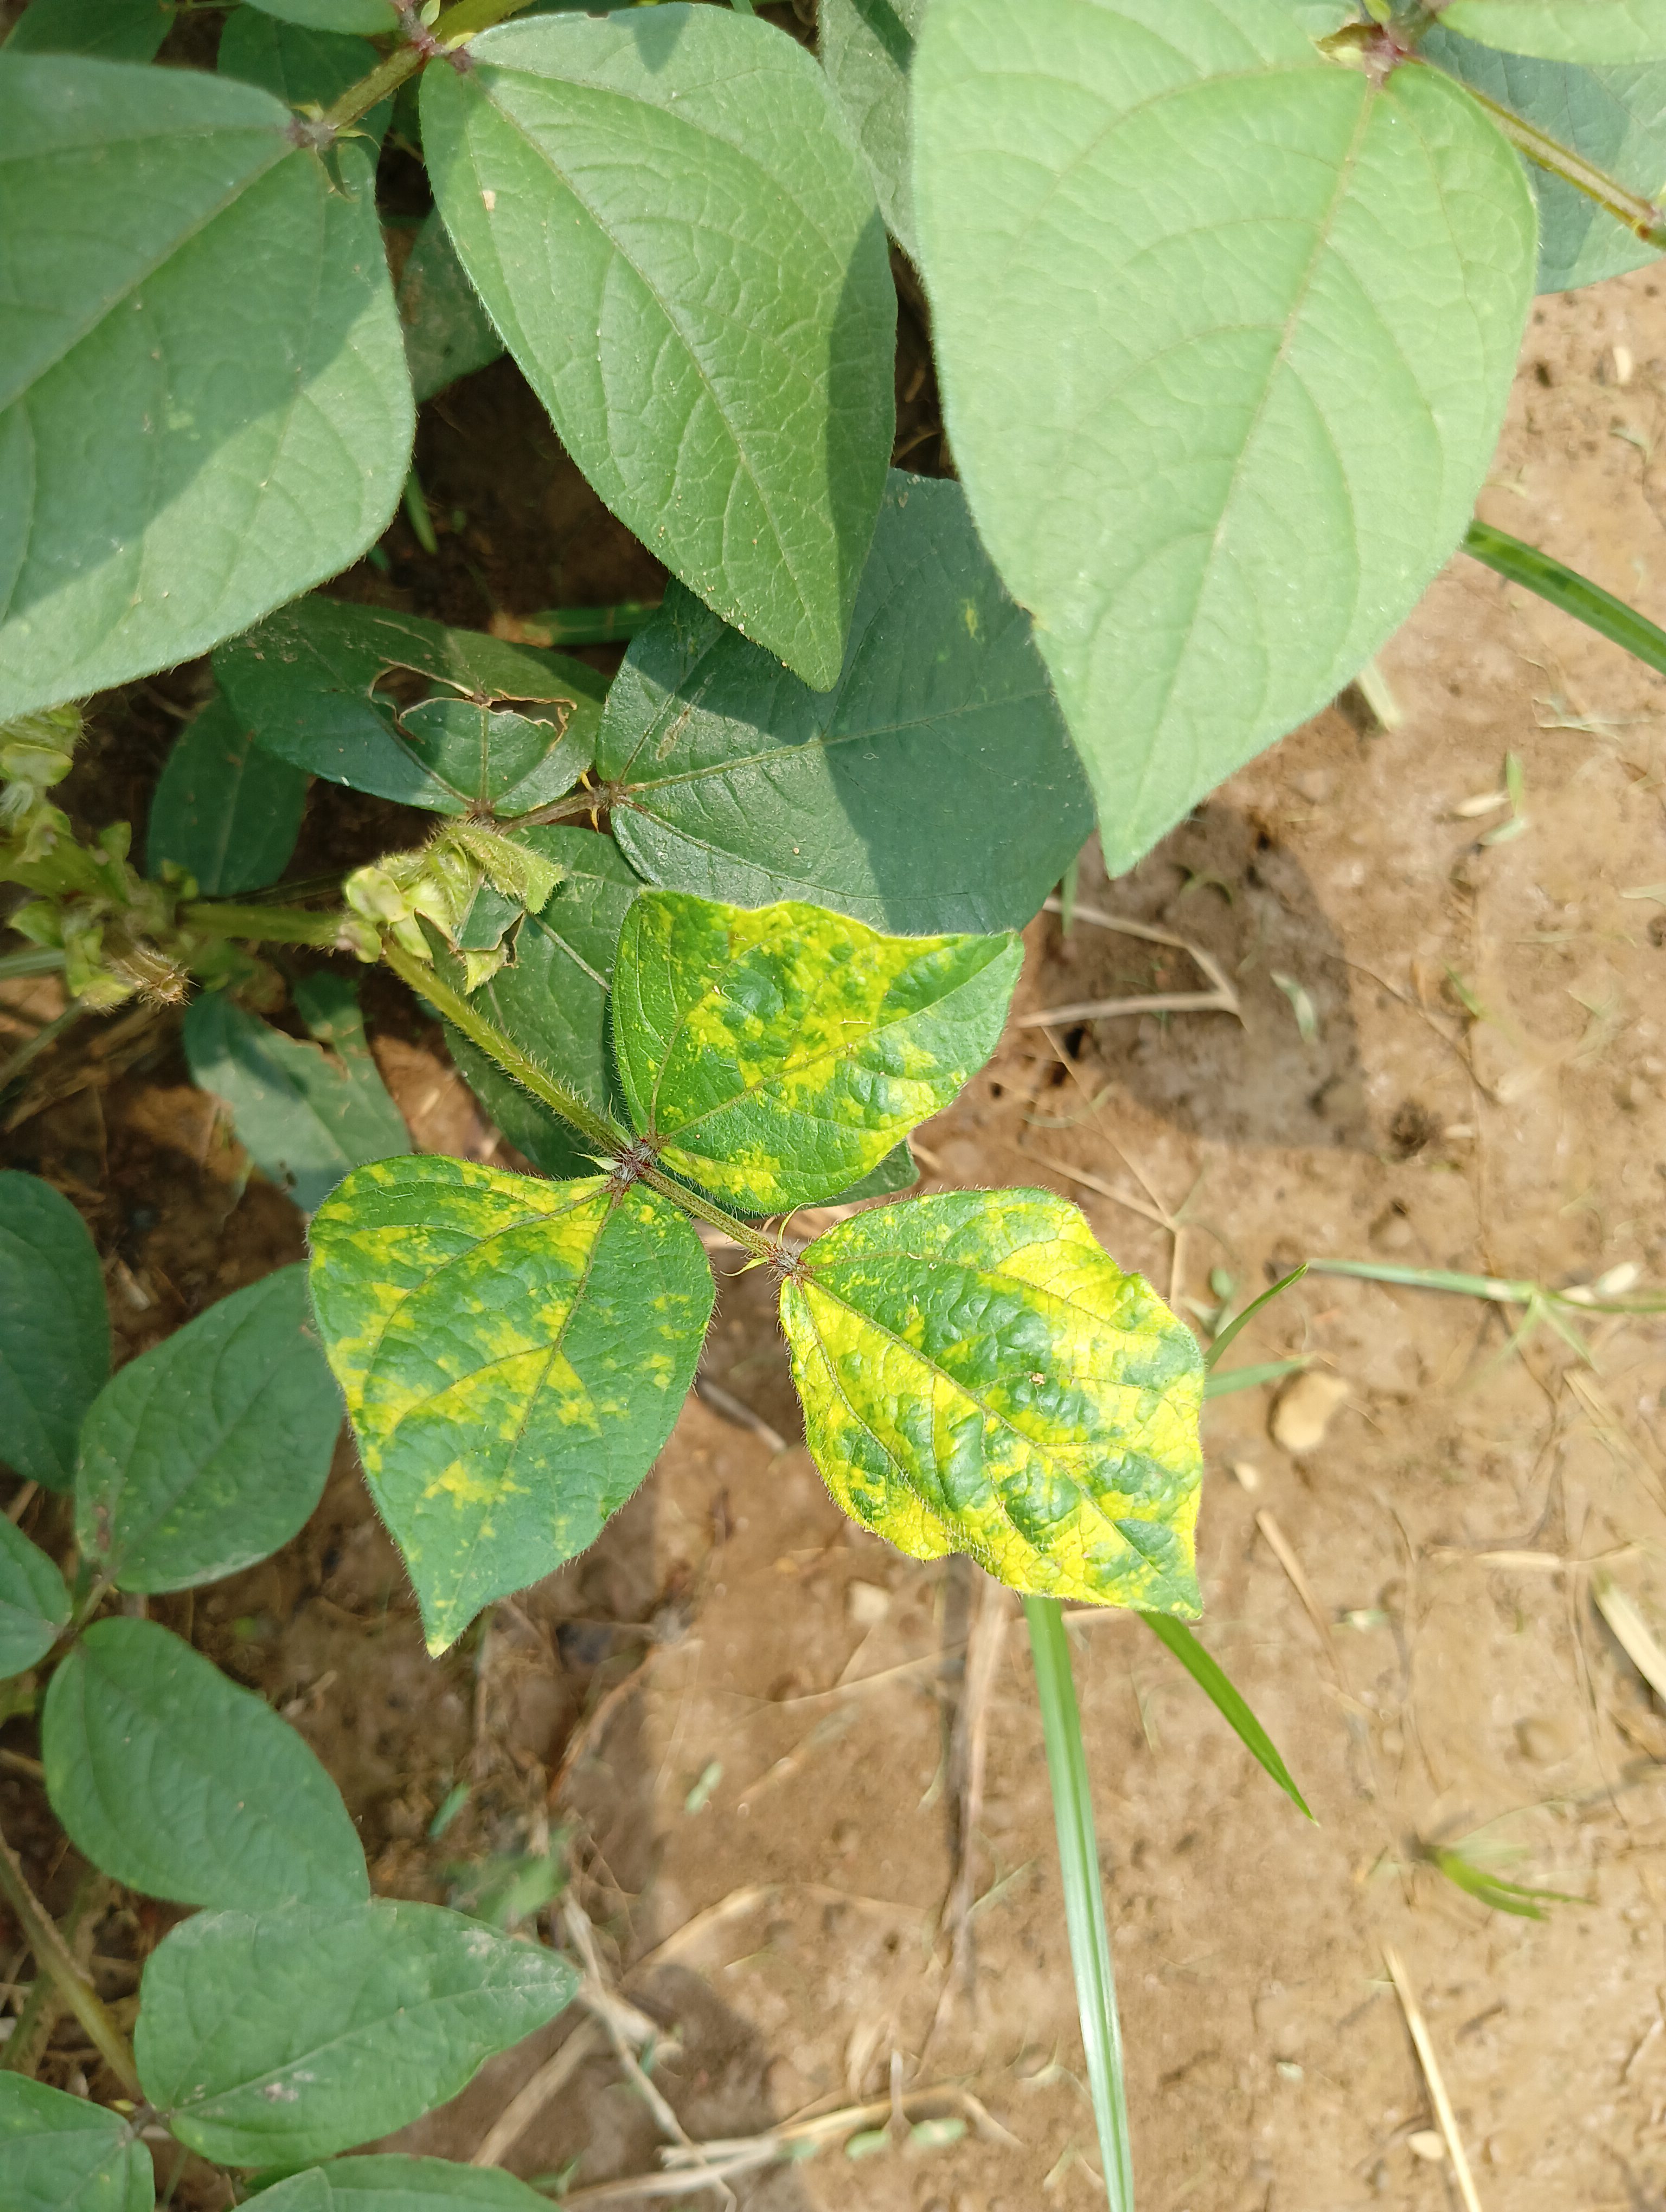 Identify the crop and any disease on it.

mungbean, yellow mosaic
